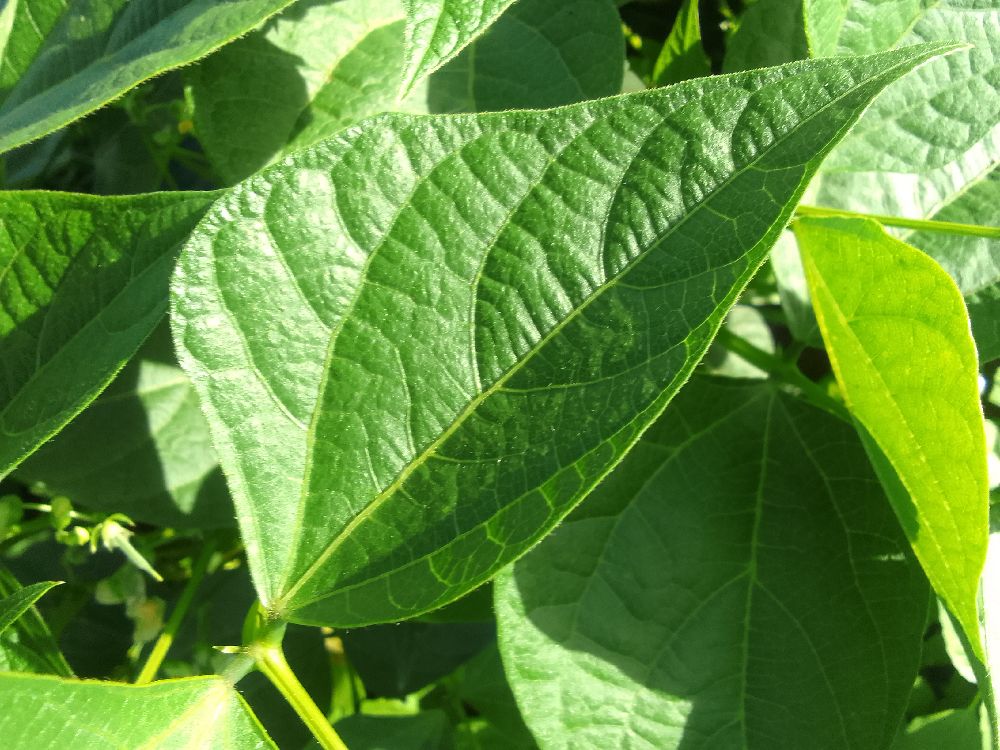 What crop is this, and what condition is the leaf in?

common bean, healthy
